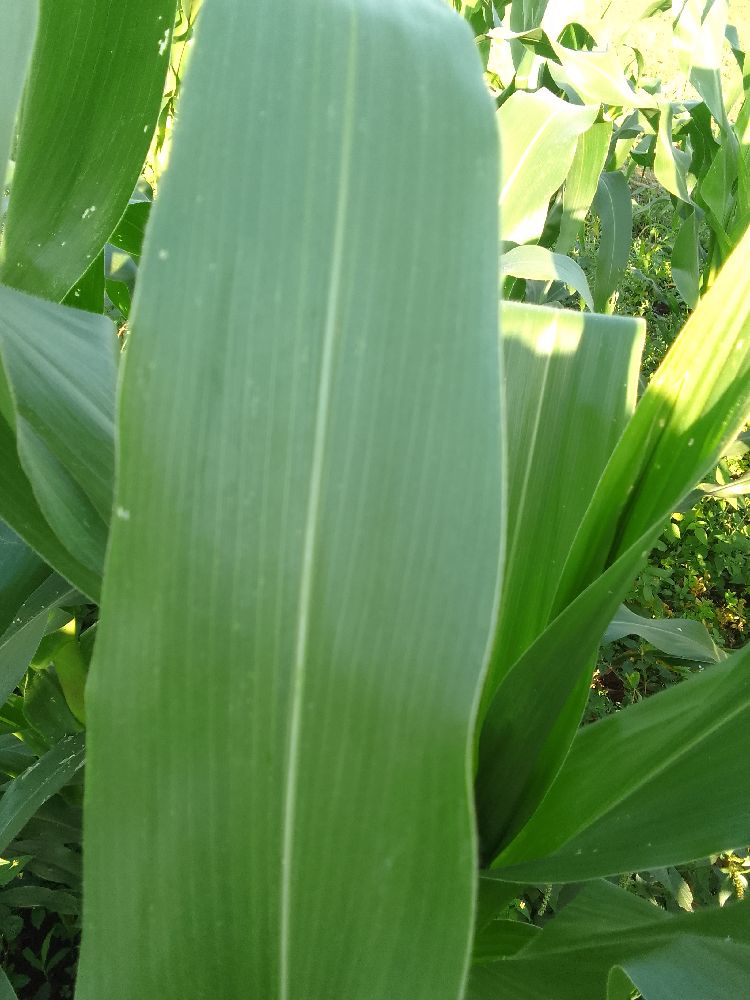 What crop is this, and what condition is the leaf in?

maize, healthy
